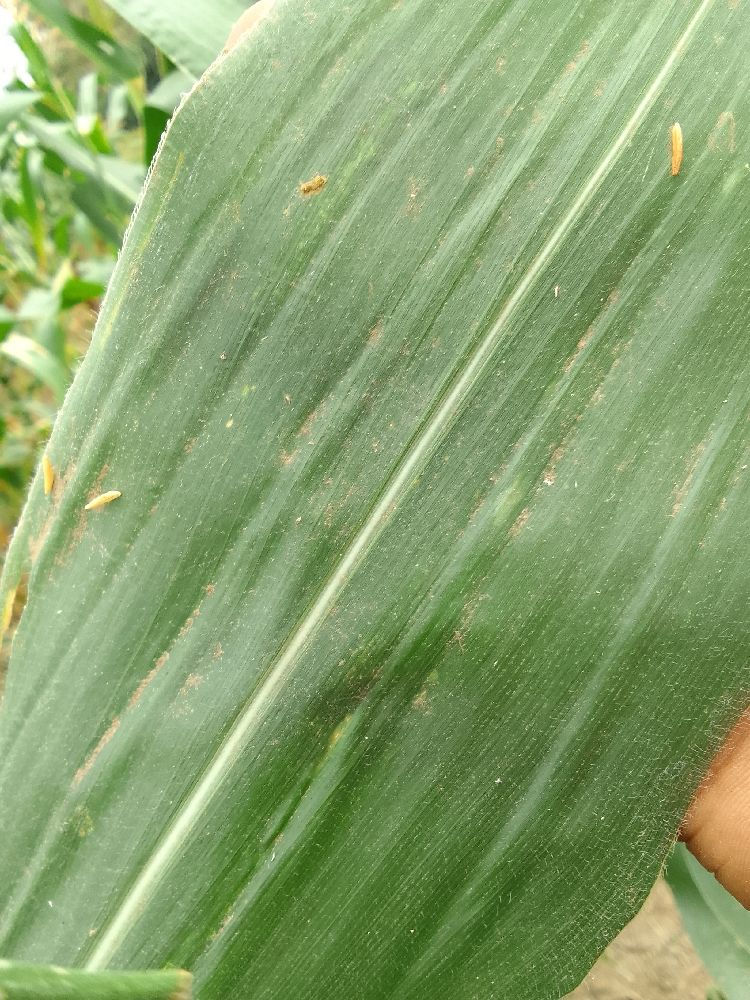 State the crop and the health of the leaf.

maize, healthy
